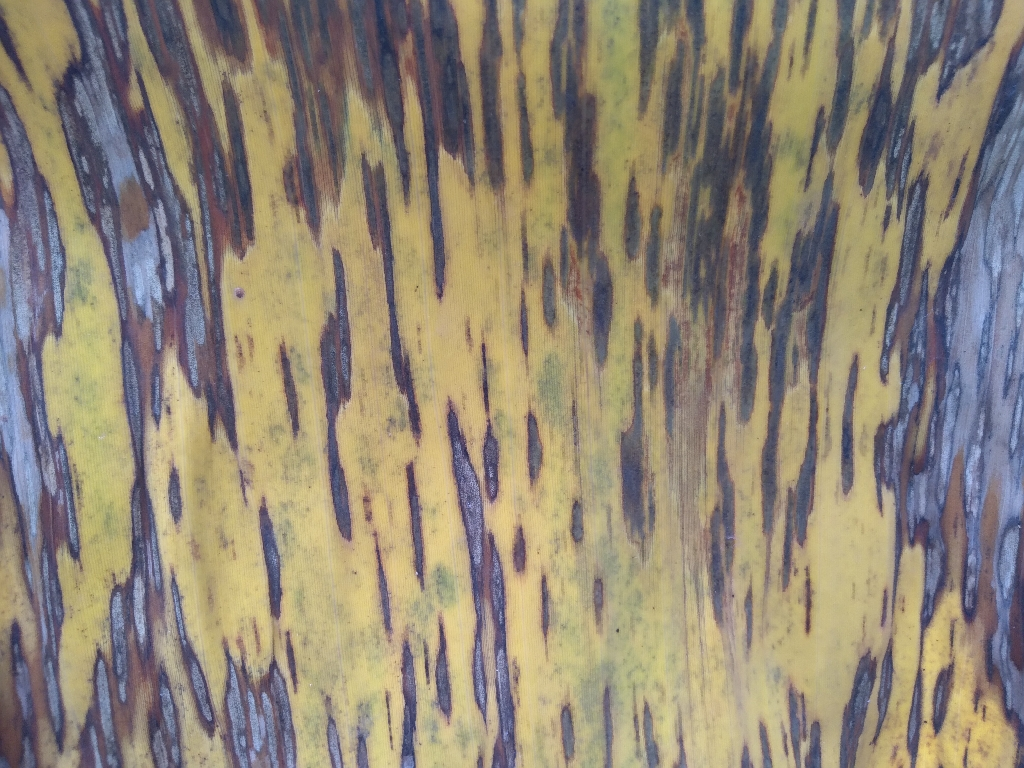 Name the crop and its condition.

banana, black sigatoka
